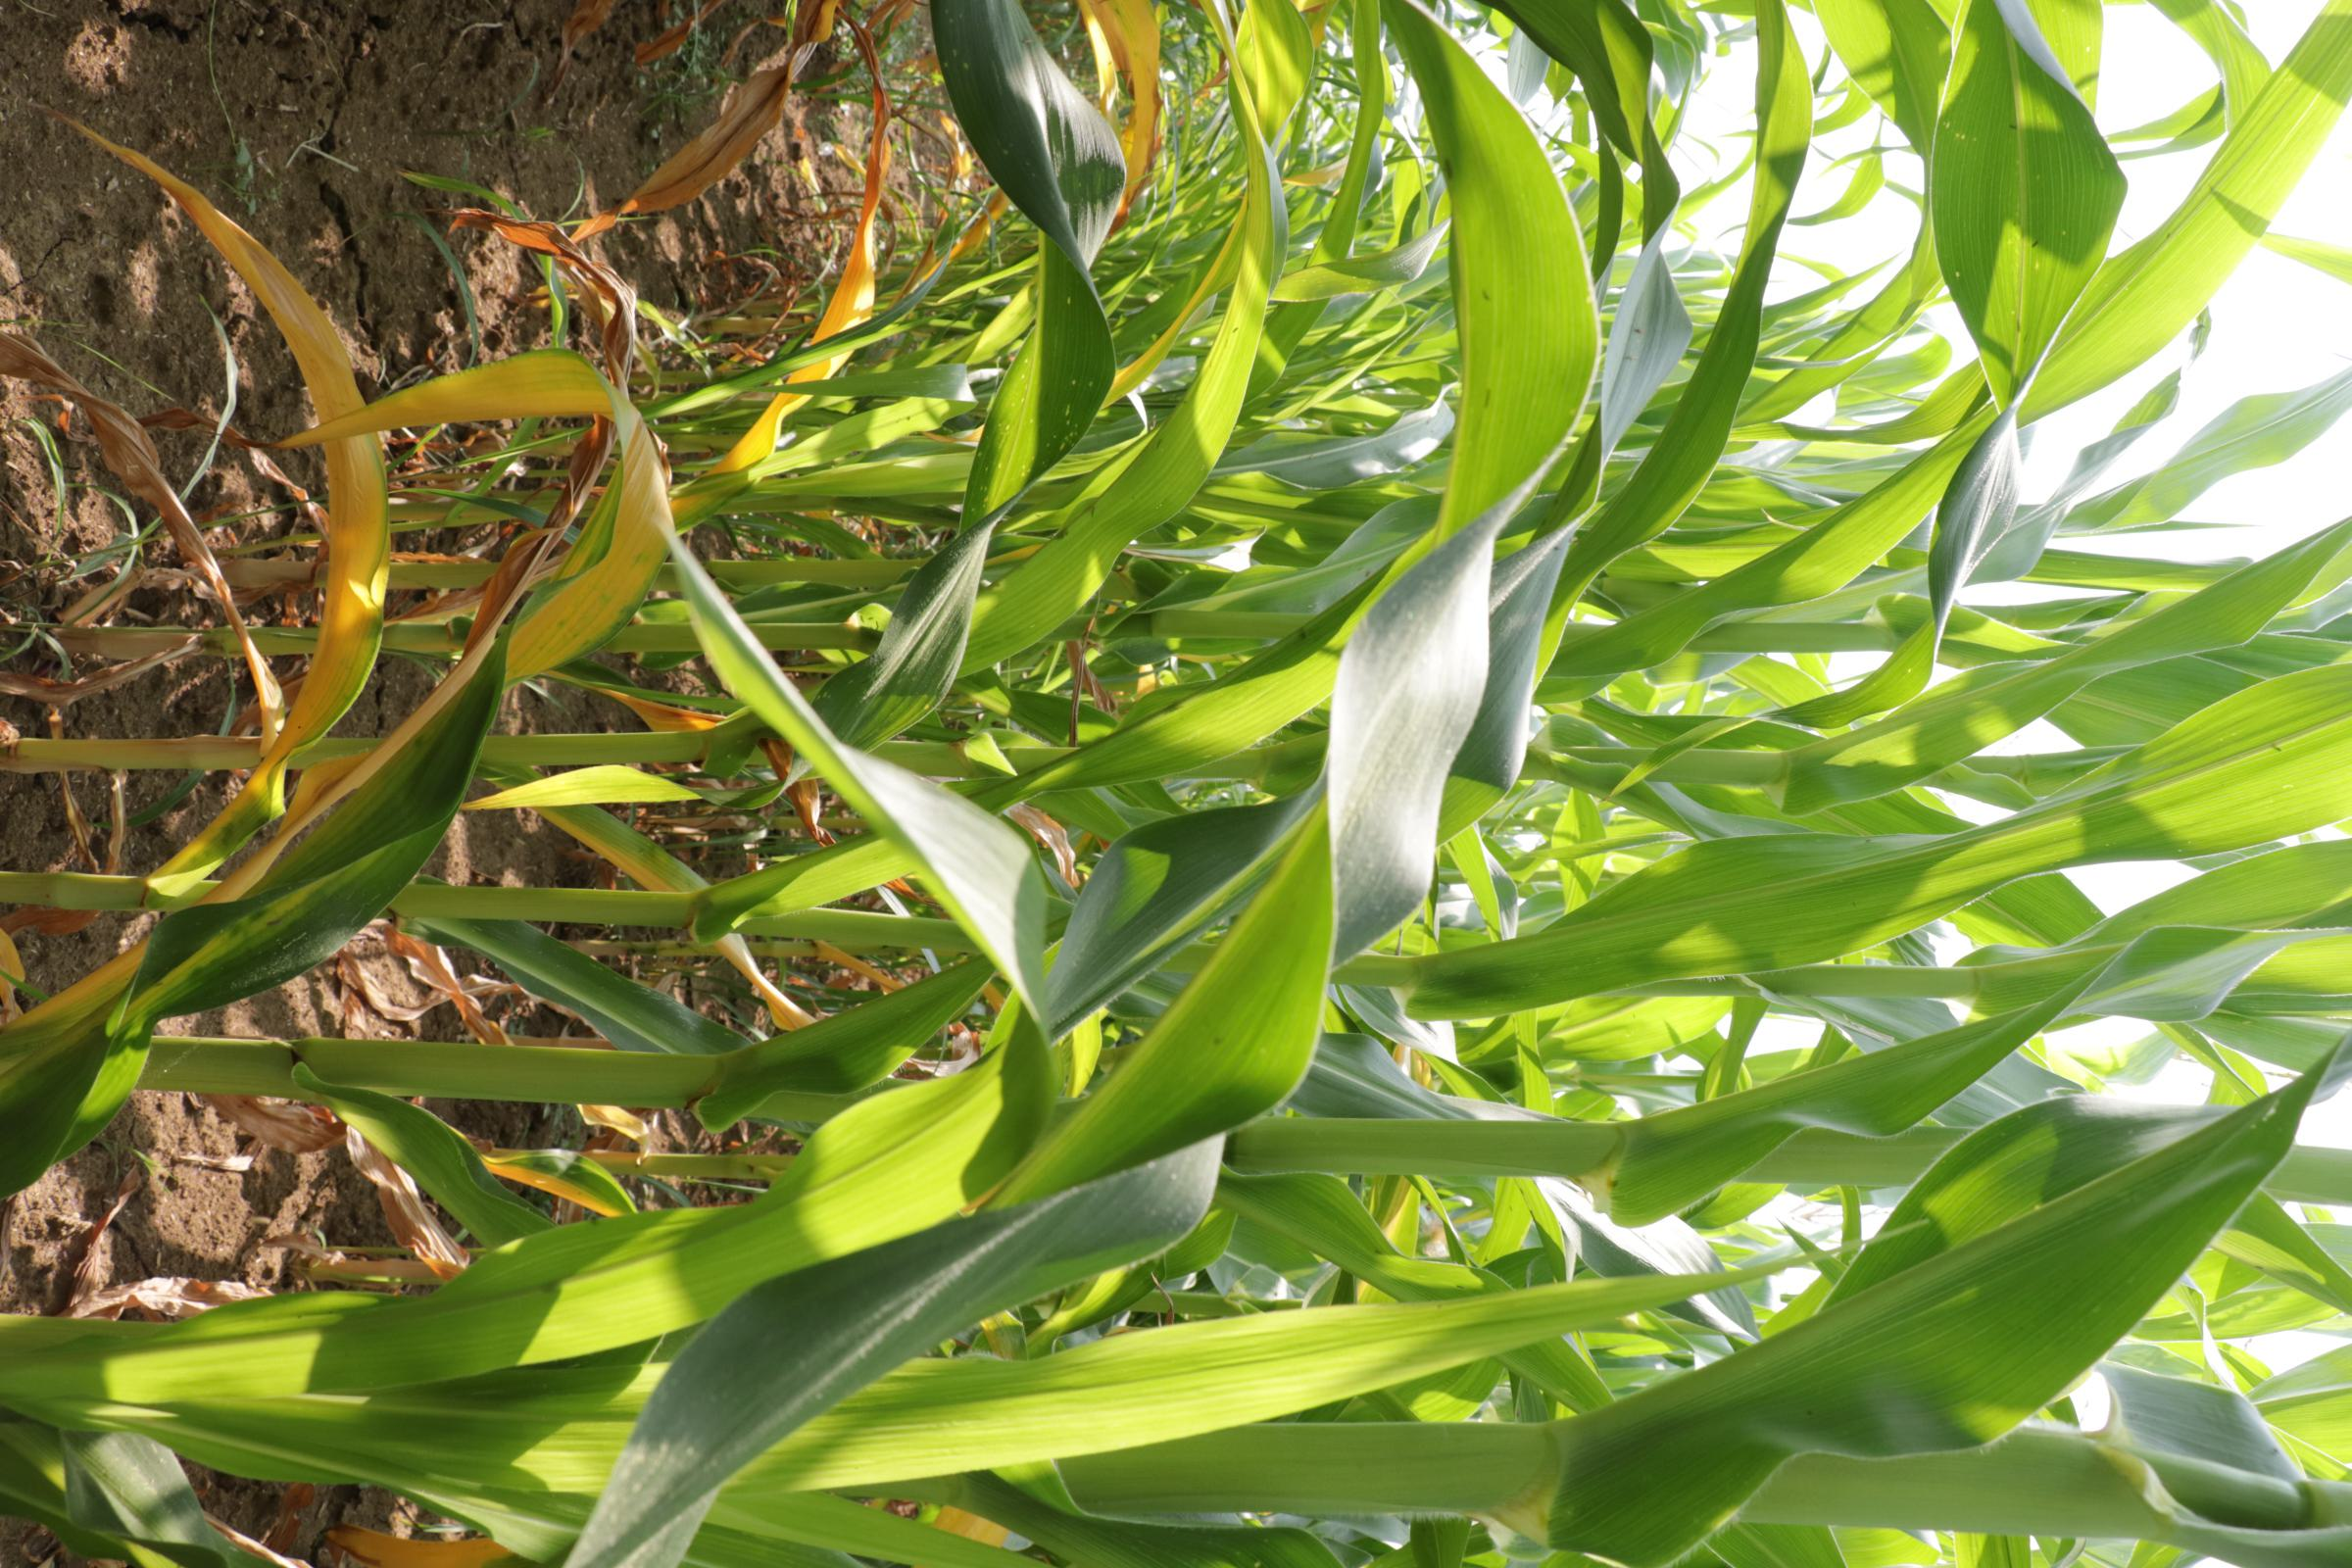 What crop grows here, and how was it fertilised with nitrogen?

maize, no added nitrogen
